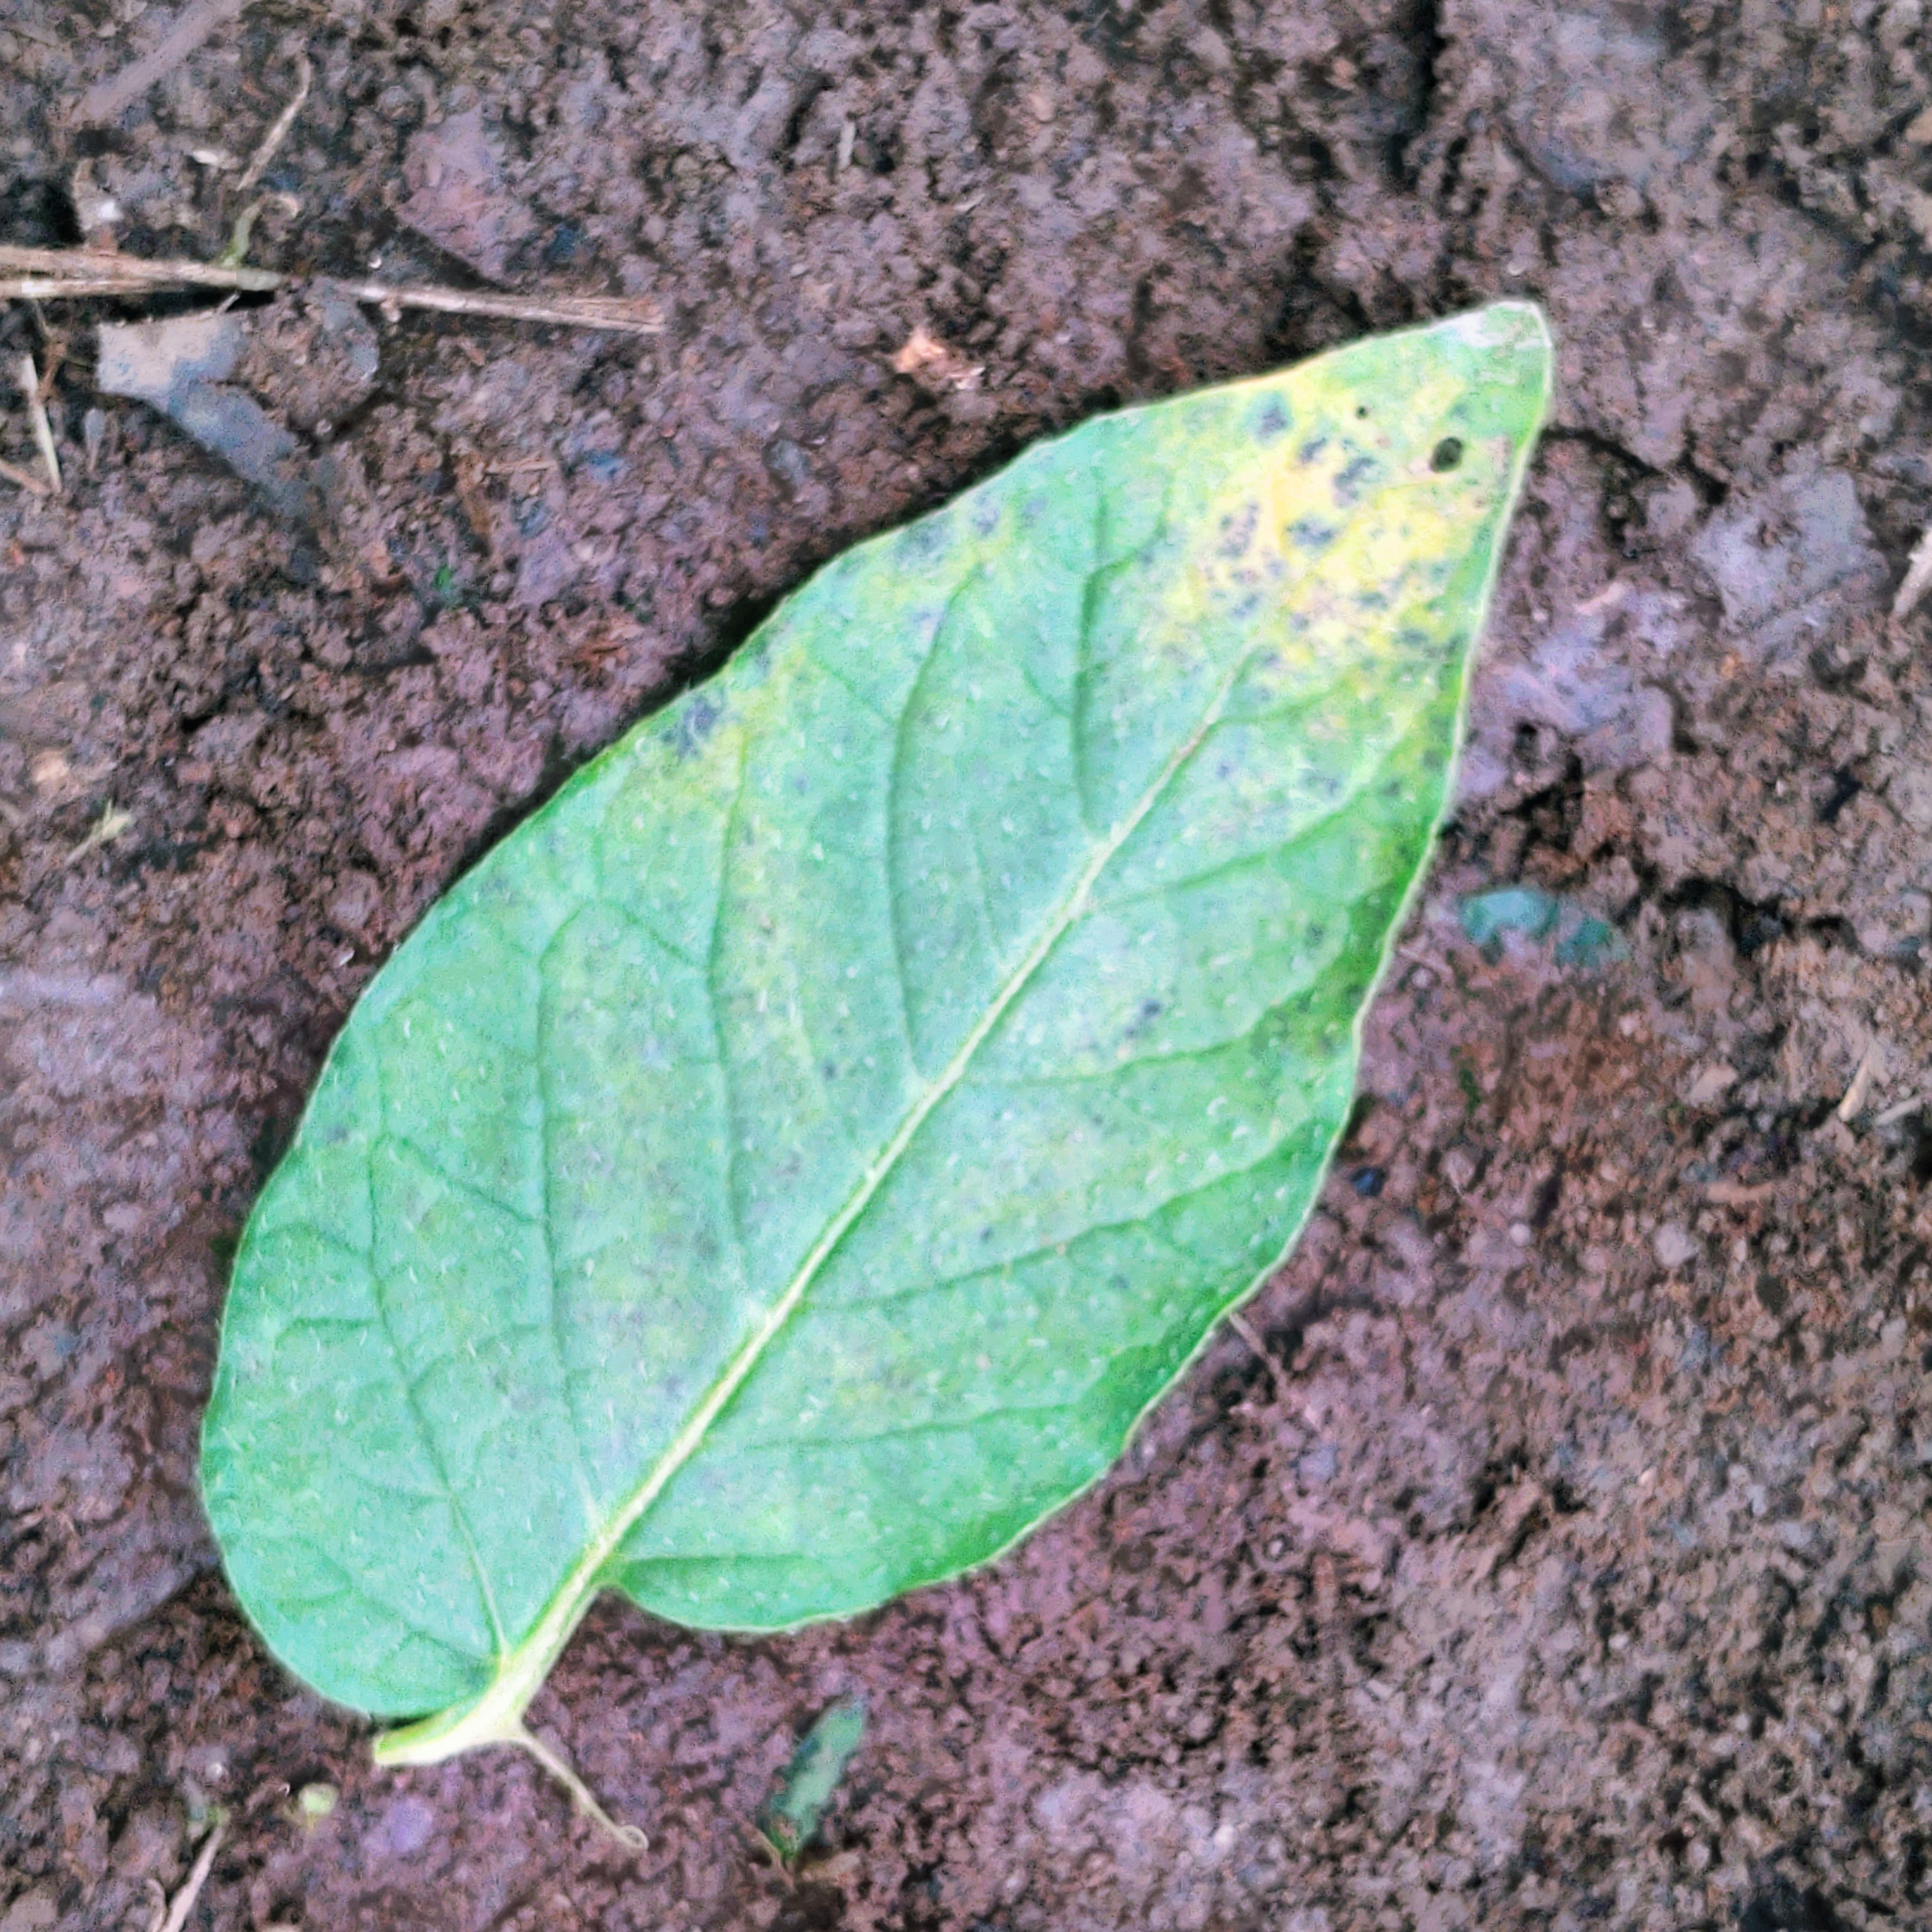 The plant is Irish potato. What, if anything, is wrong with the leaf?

late blight
